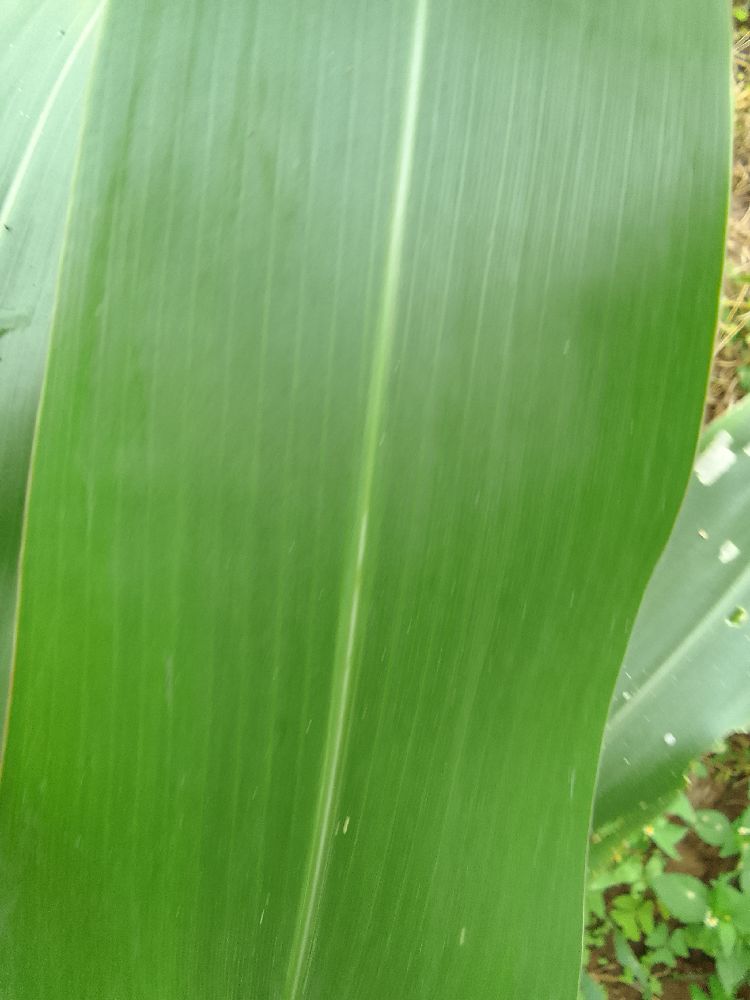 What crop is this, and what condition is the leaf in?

maize, healthy
